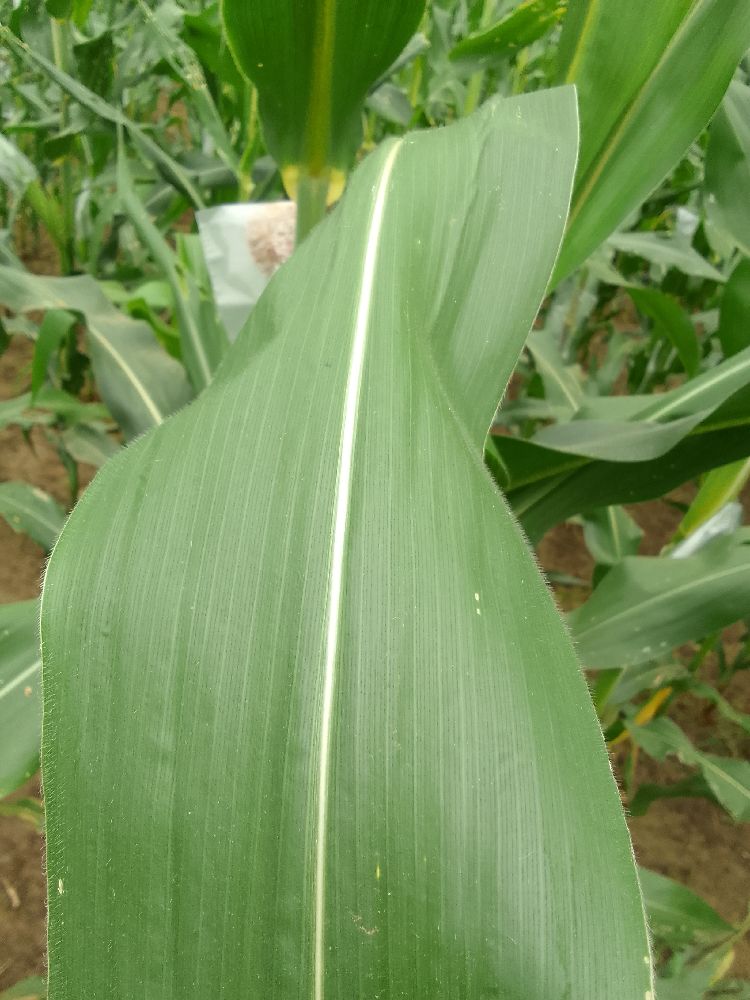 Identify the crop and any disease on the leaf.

maize, healthy
